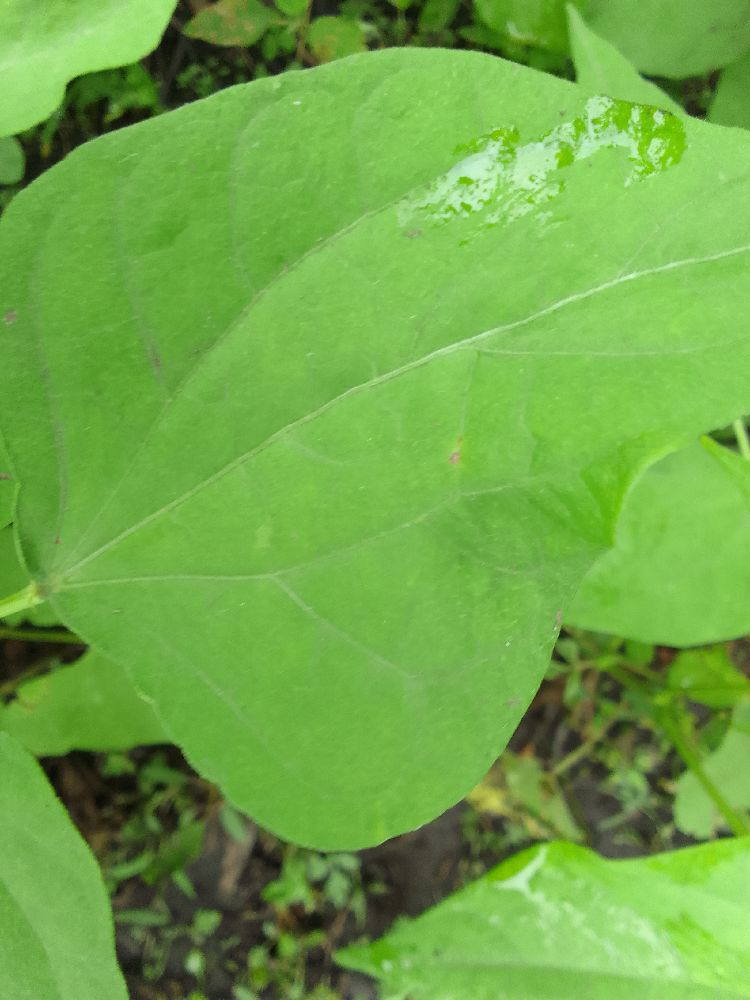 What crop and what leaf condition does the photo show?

common bean, healthy
